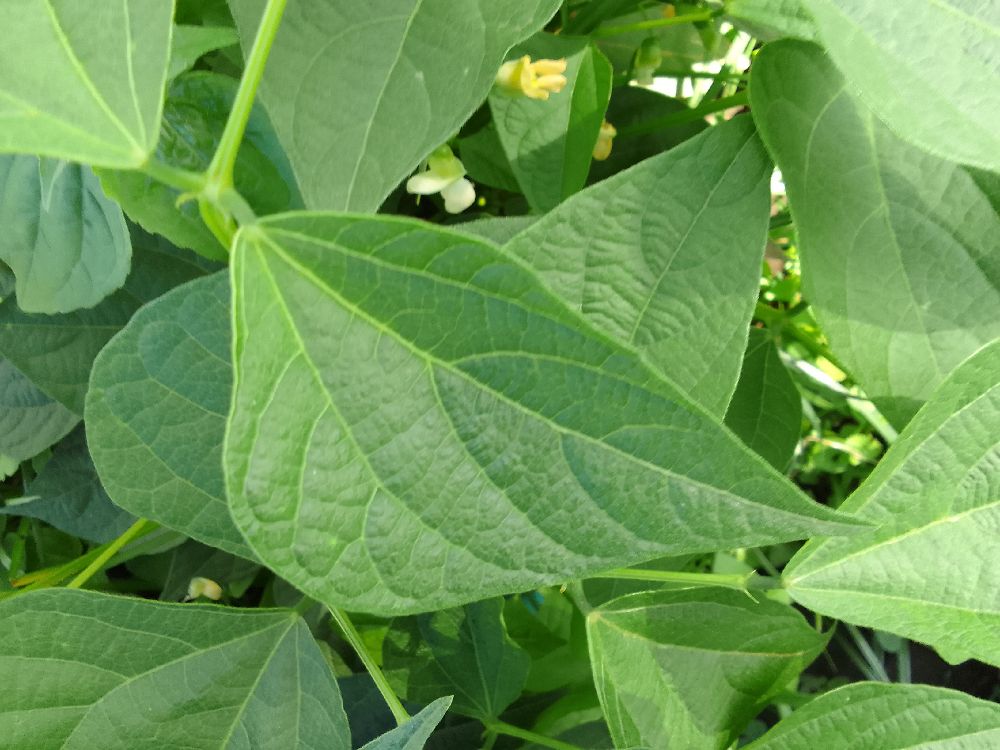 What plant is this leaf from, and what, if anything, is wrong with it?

common bean, healthy
